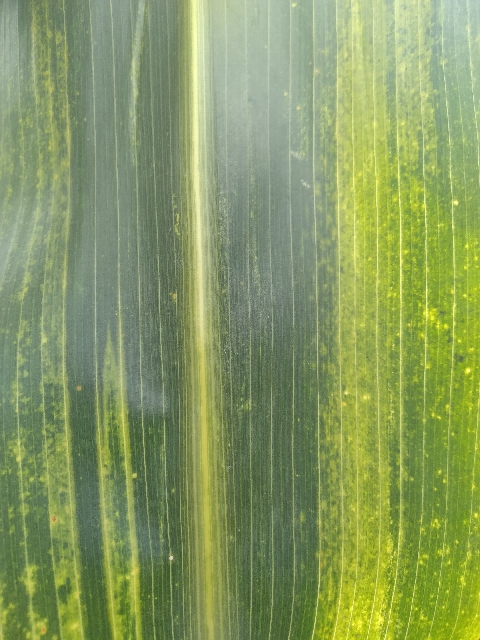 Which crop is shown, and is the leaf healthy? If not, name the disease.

maize, maize lethal necrosis
